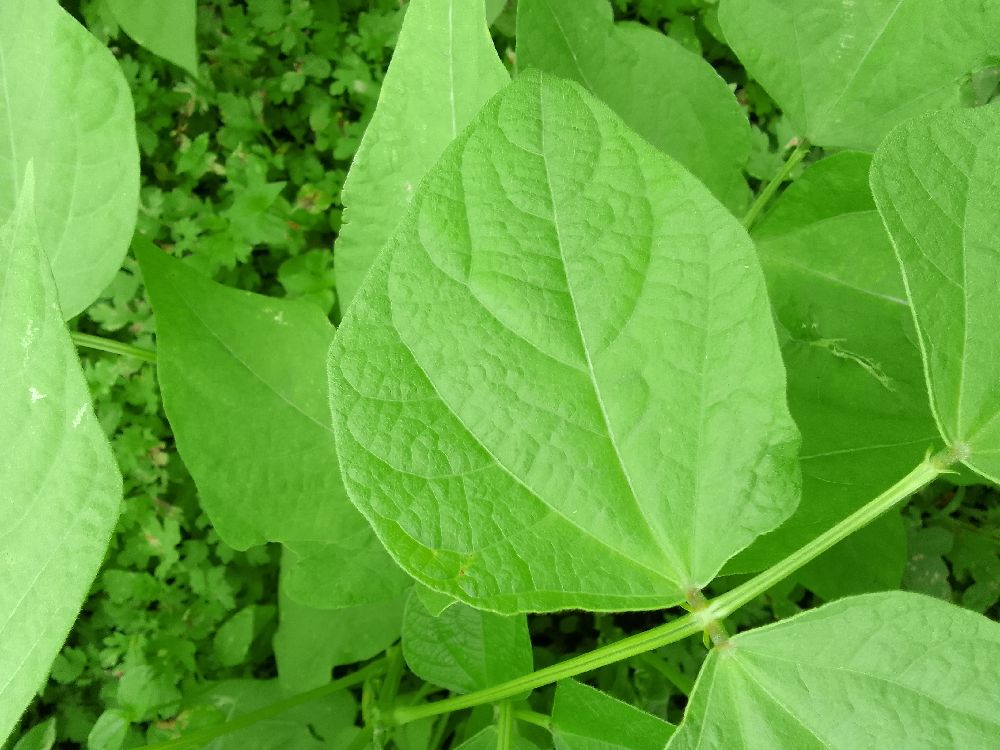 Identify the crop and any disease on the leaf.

common bean, healthy
